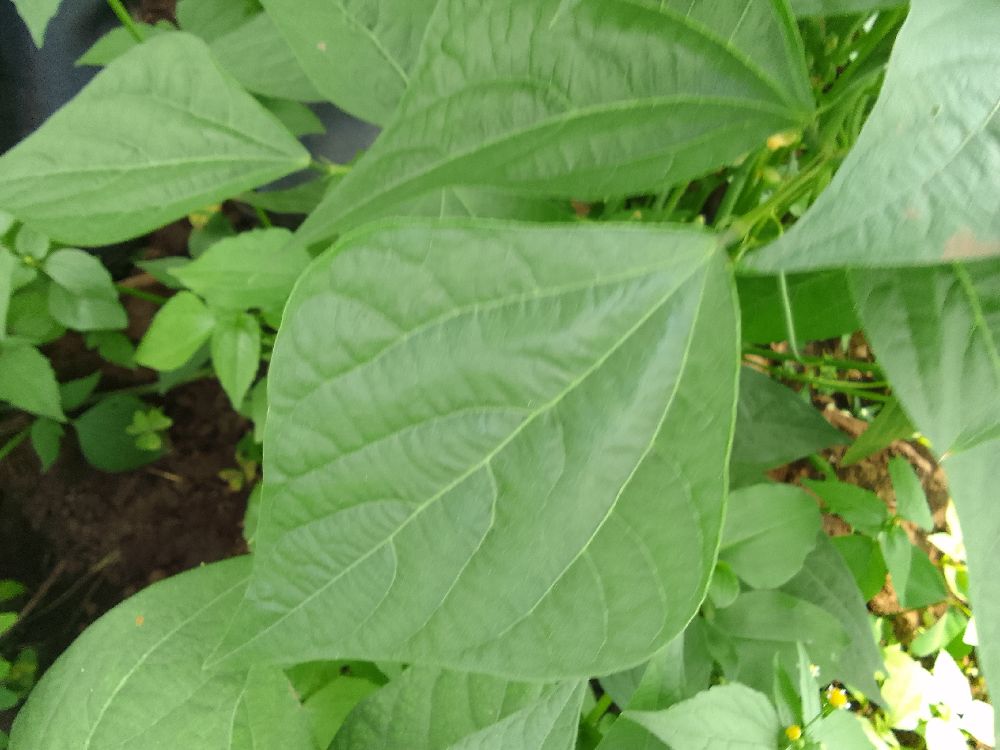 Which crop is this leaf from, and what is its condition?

common bean, healthy
